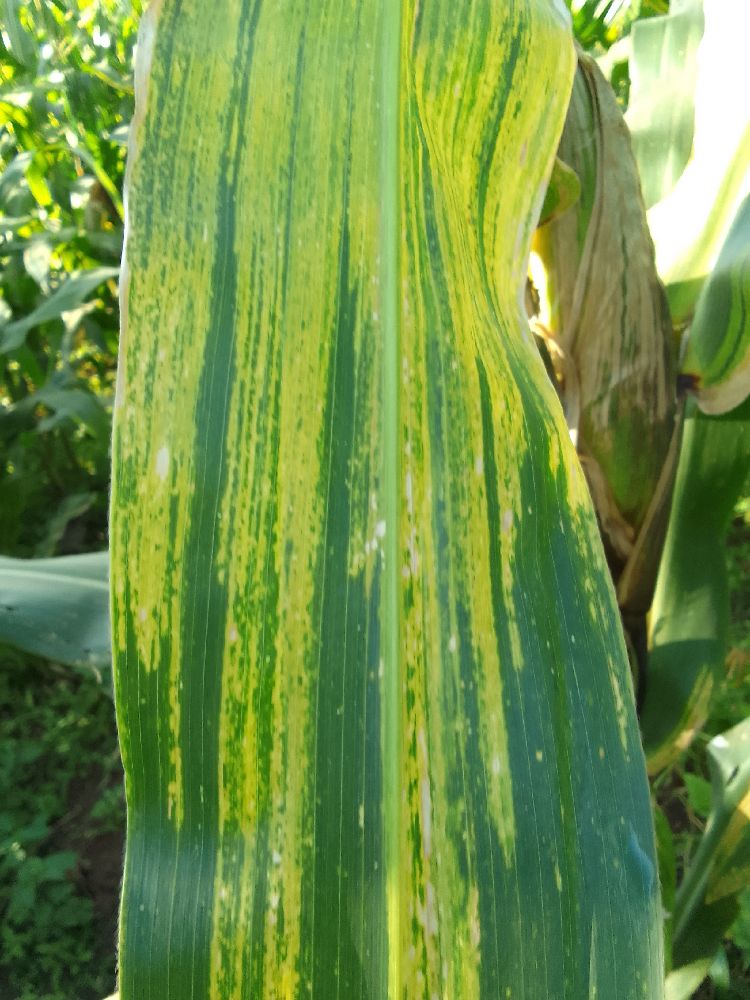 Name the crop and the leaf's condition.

maize, maize lethal necrosis
